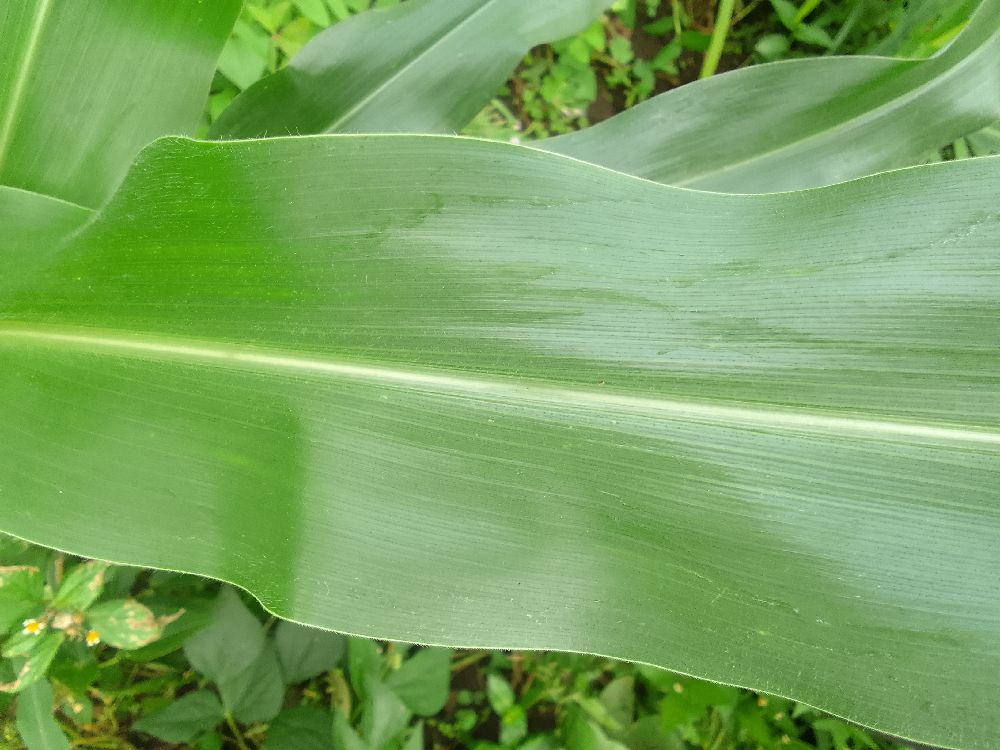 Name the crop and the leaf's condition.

maize, healthy
